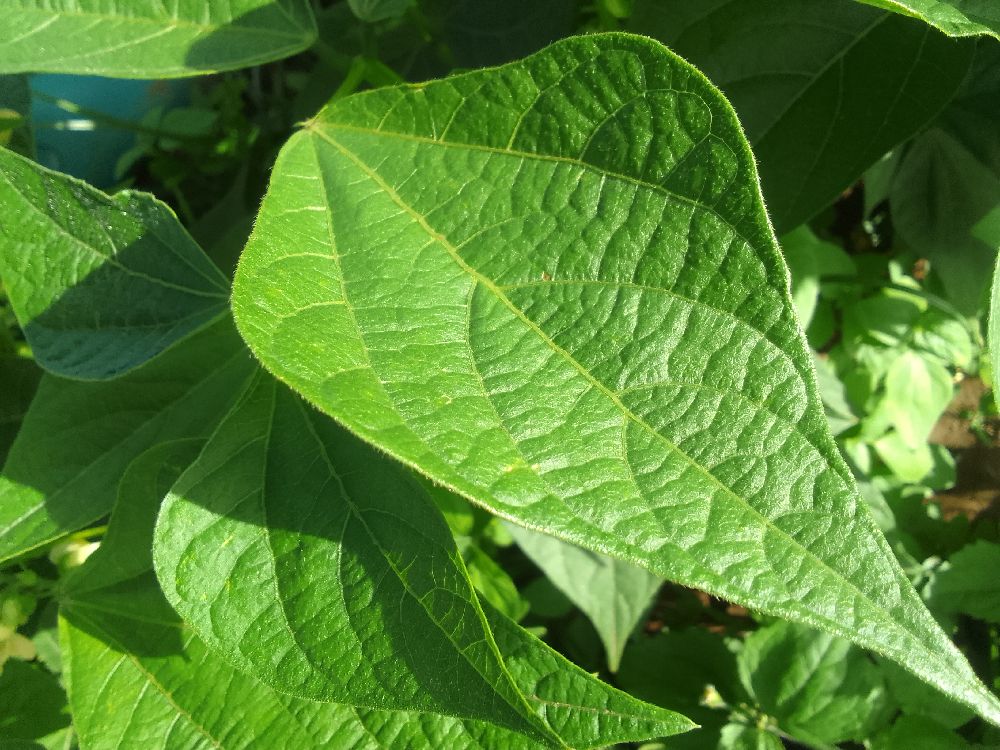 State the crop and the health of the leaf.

common bean, healthy
